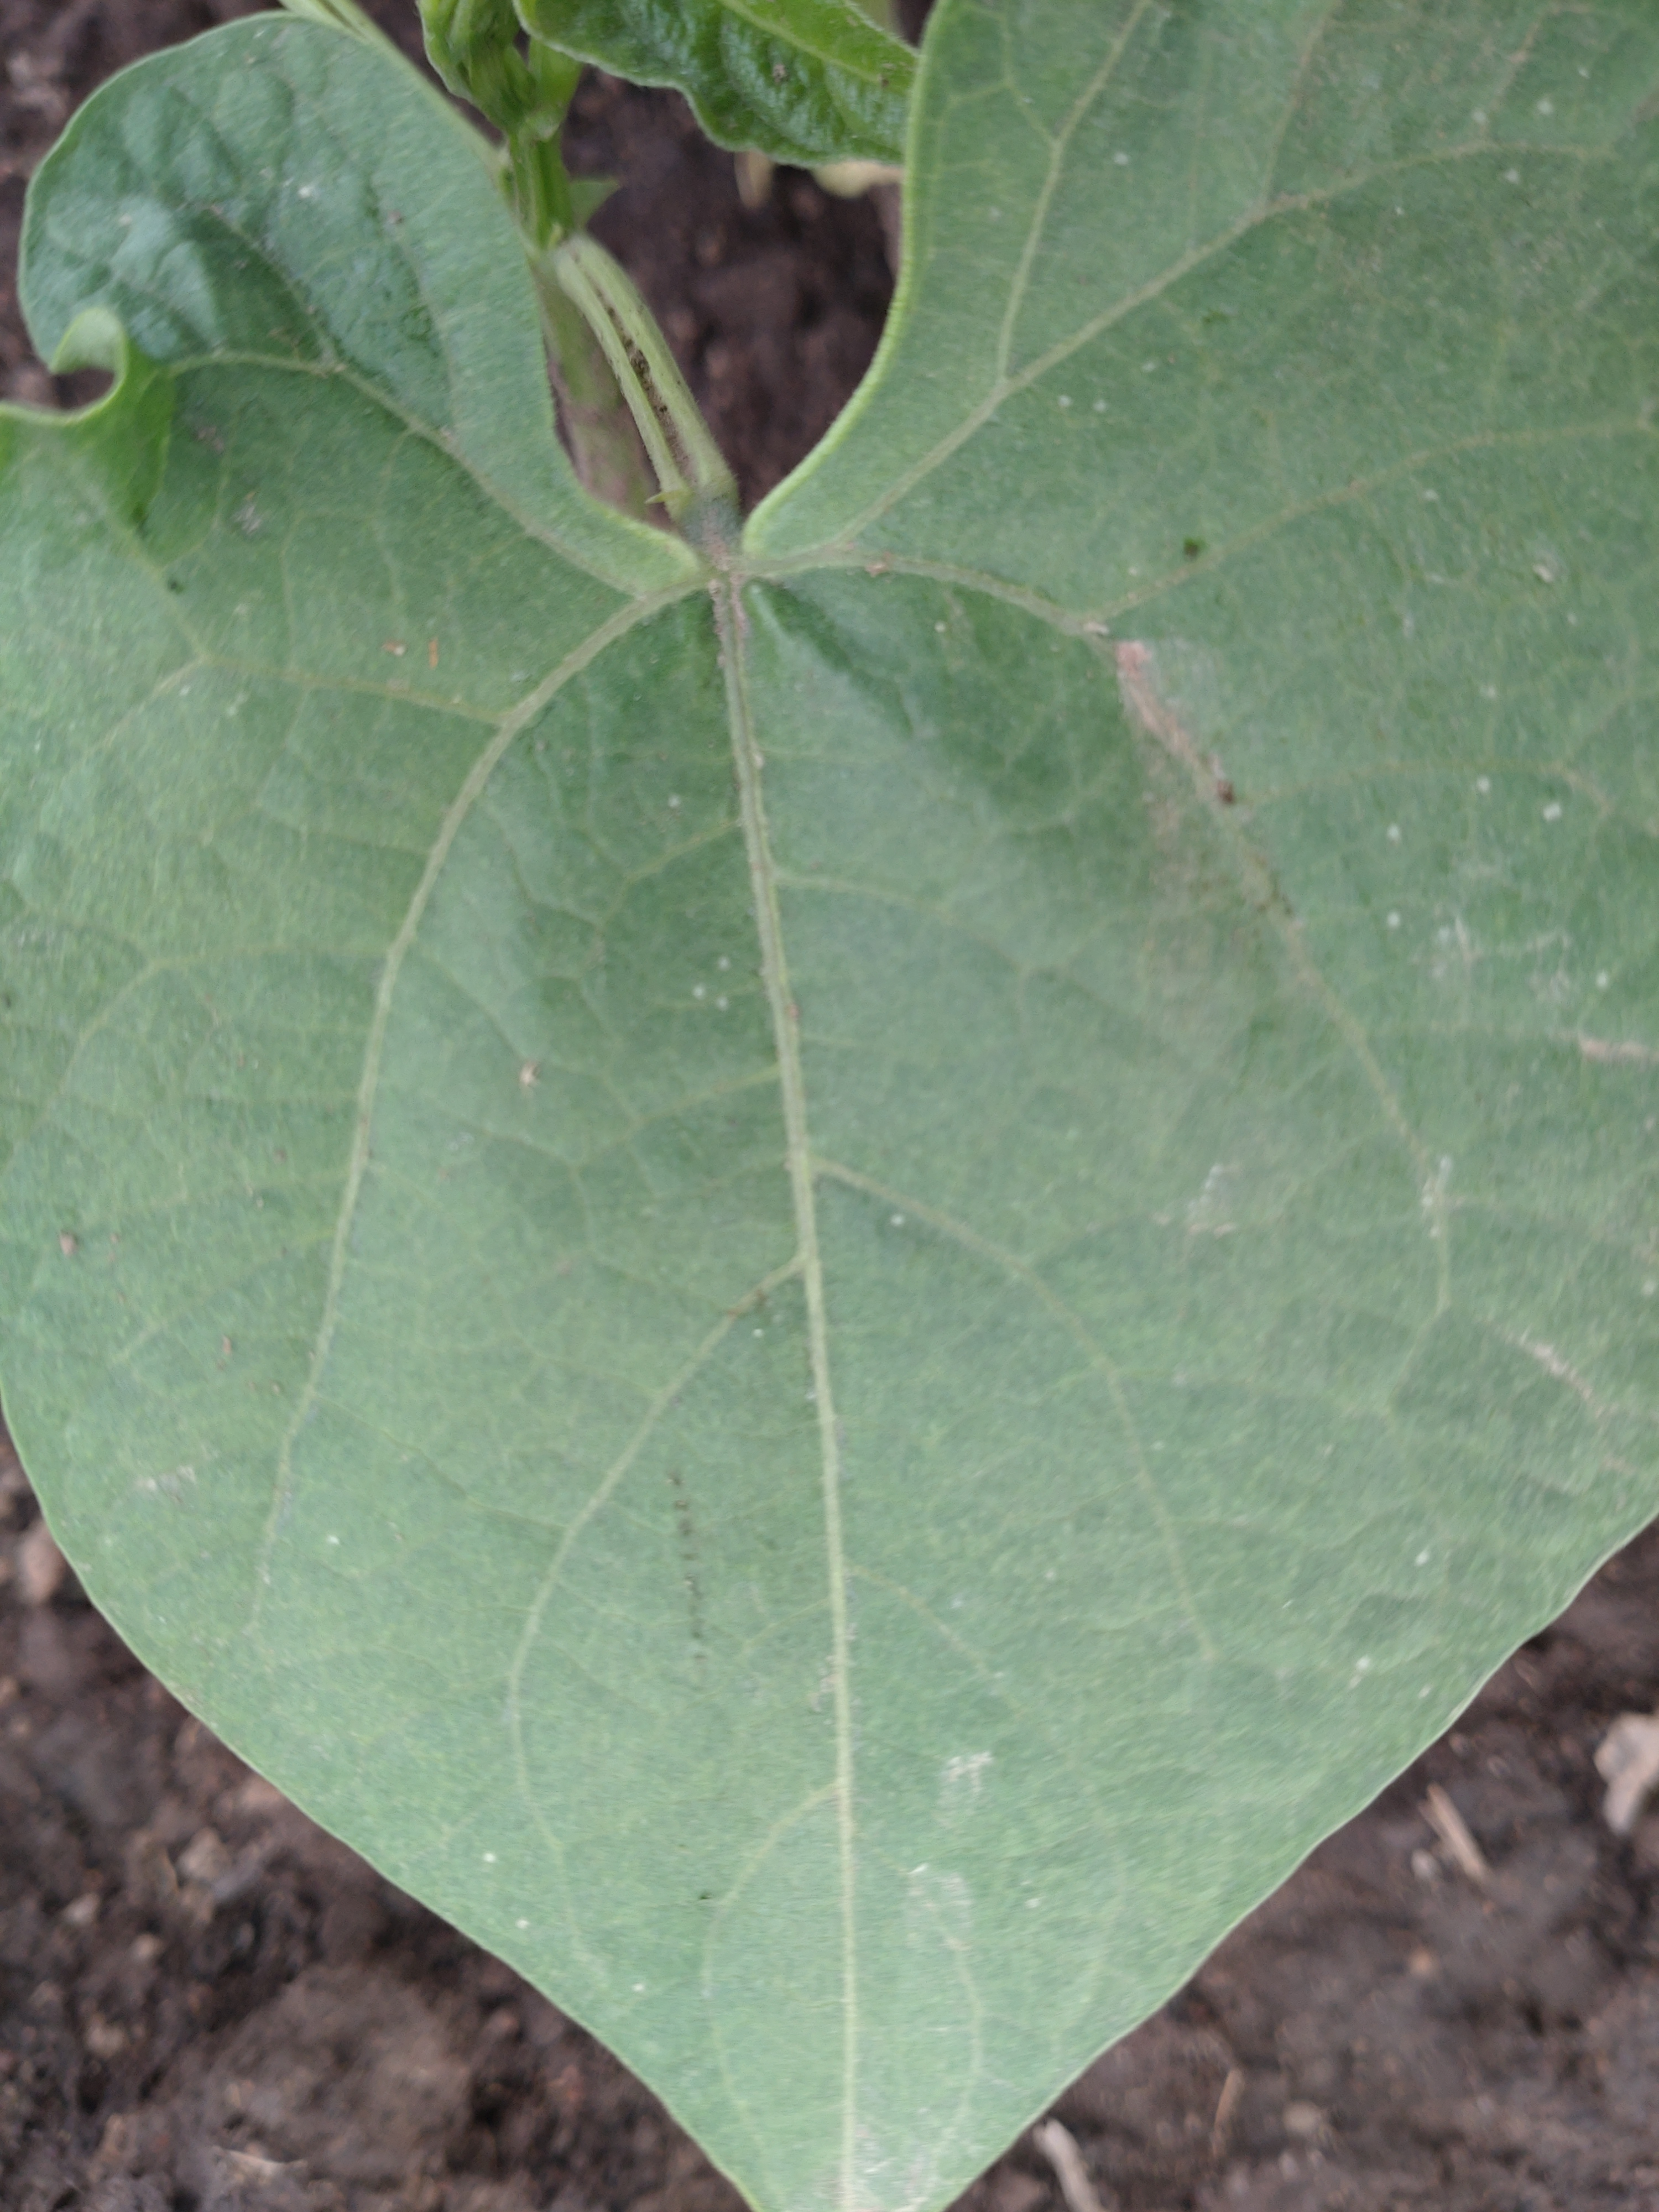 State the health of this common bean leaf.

healthy
